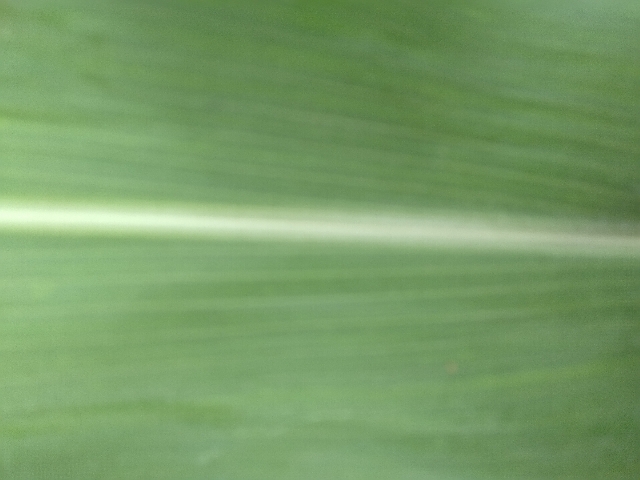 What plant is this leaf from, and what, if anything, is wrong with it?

maize, healthy
